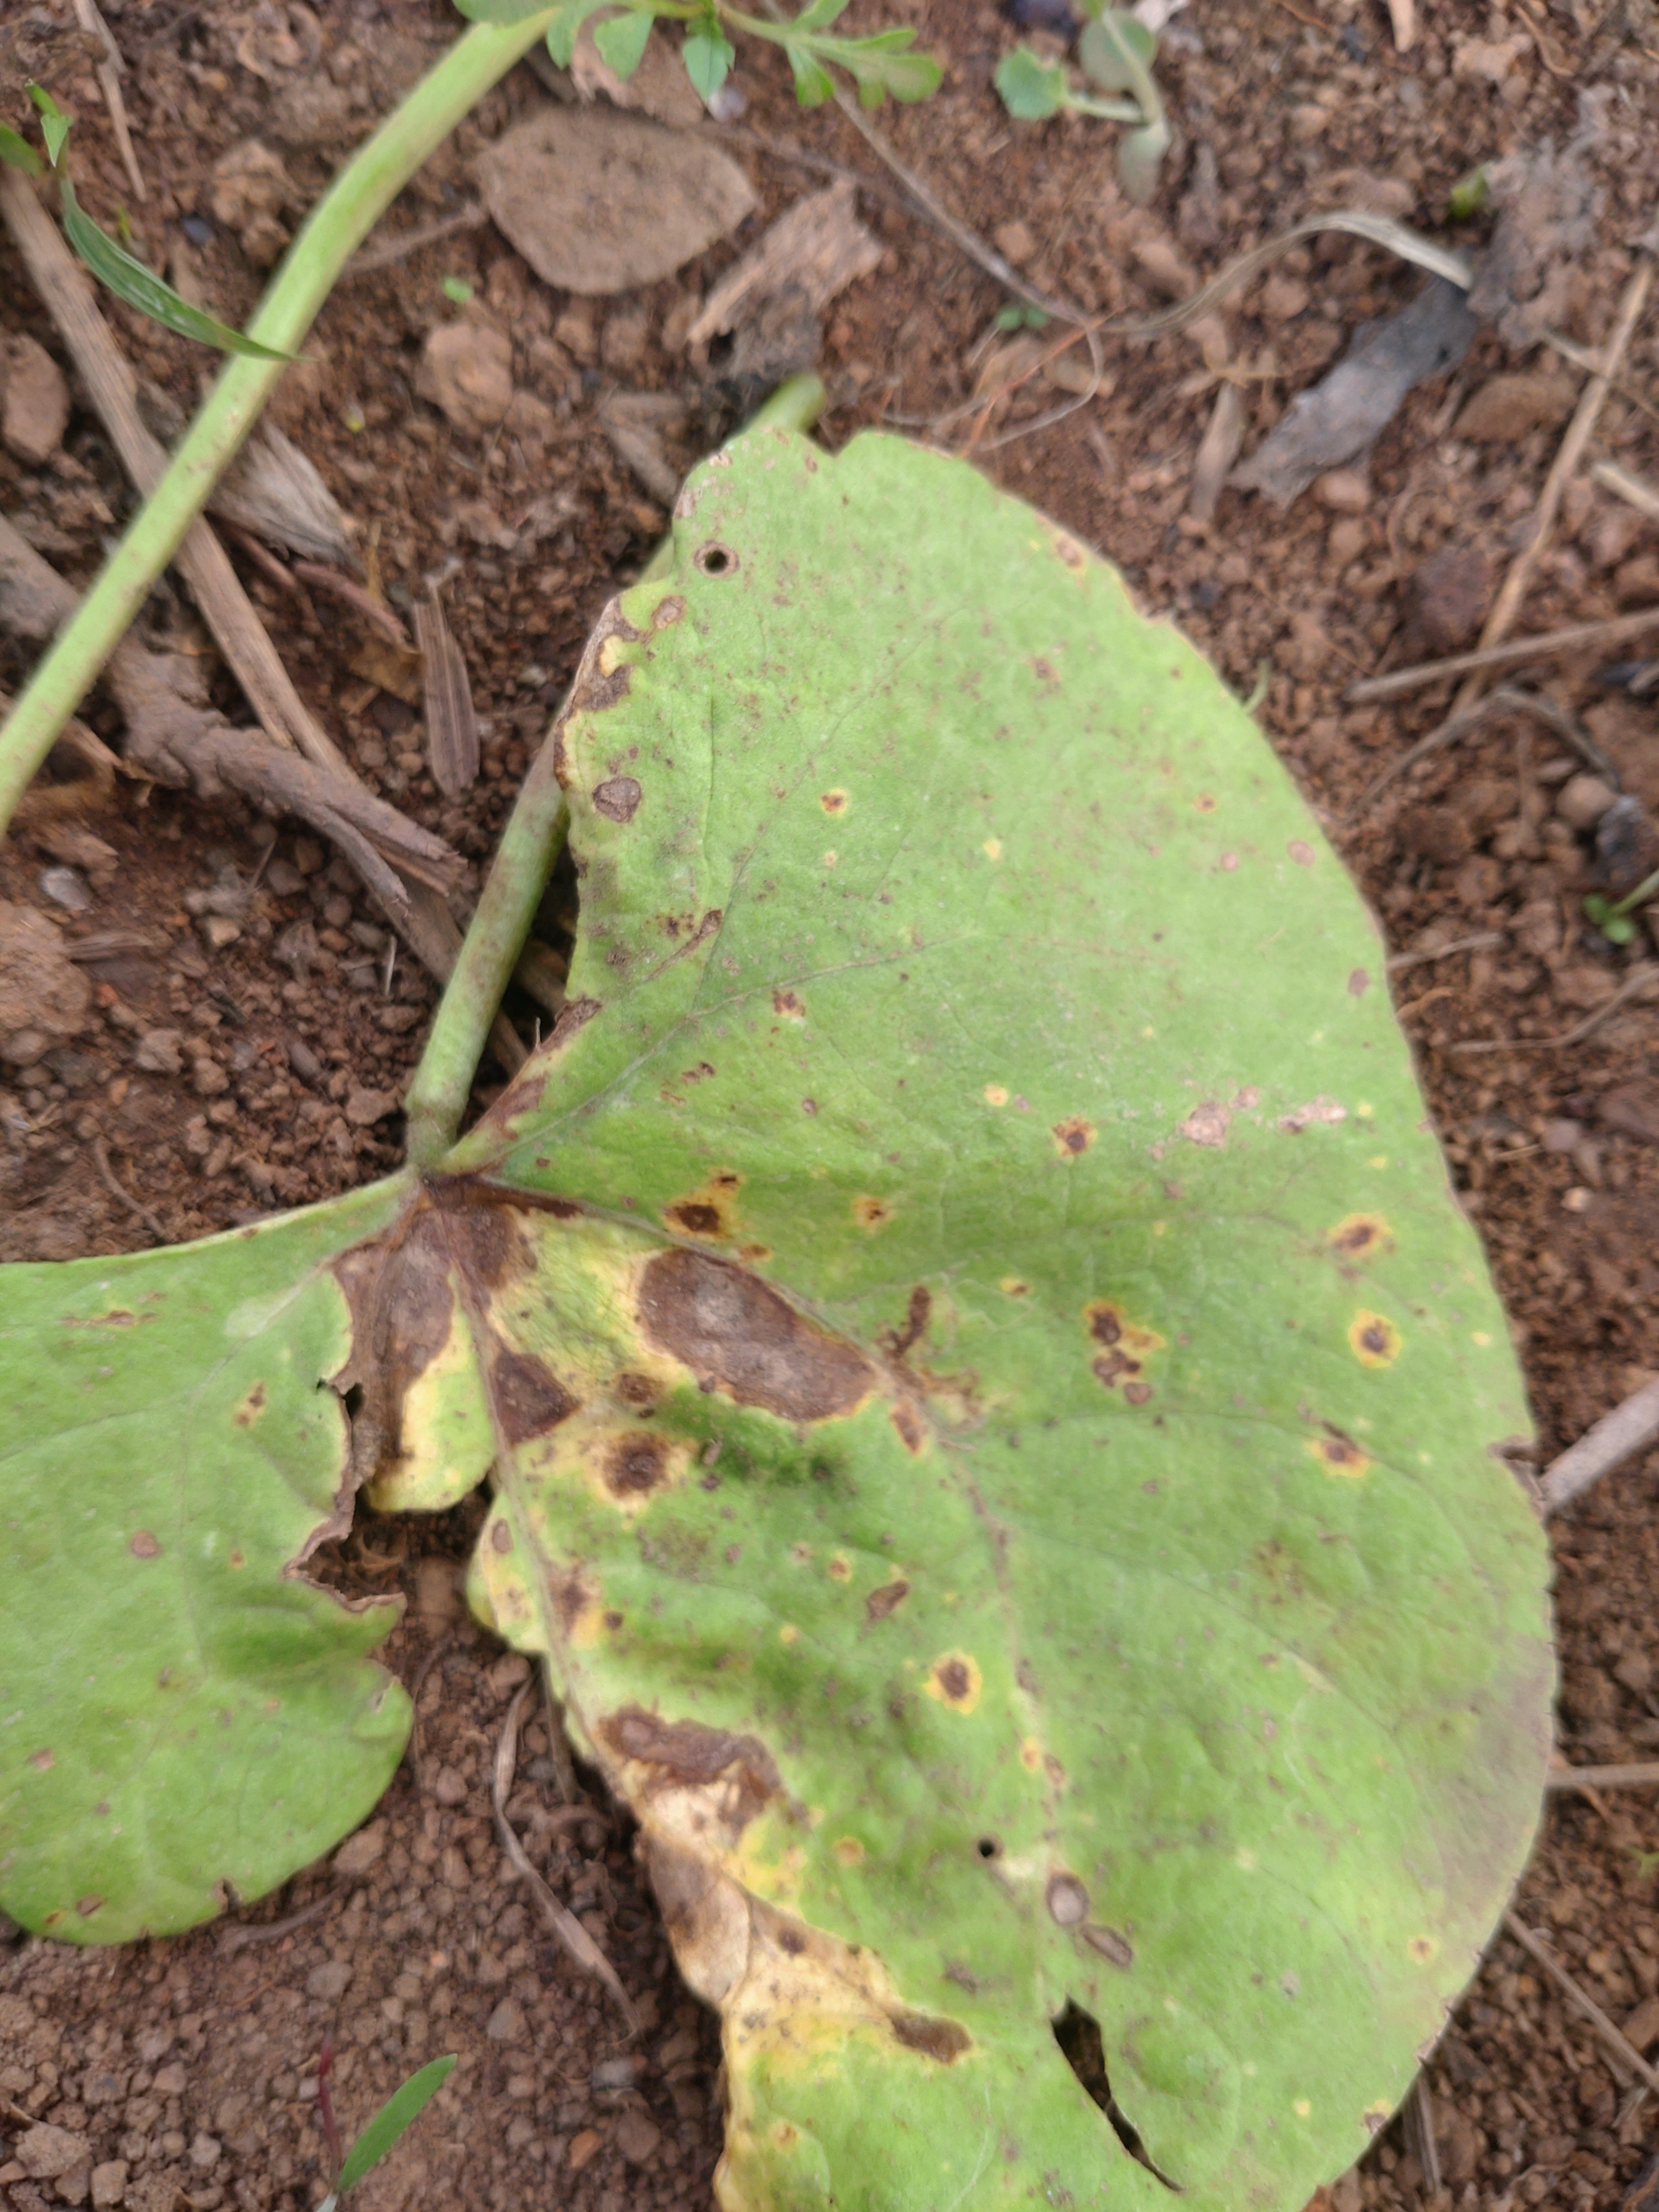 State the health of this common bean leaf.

rust
